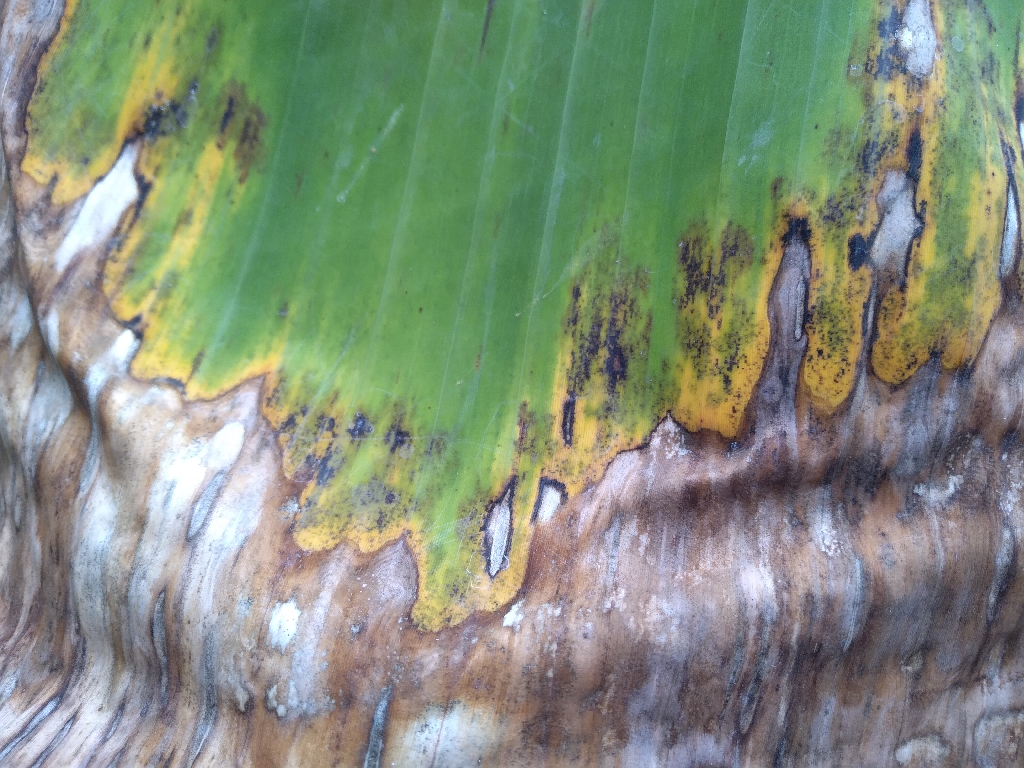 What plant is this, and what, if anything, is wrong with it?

banana, black sigatoka
